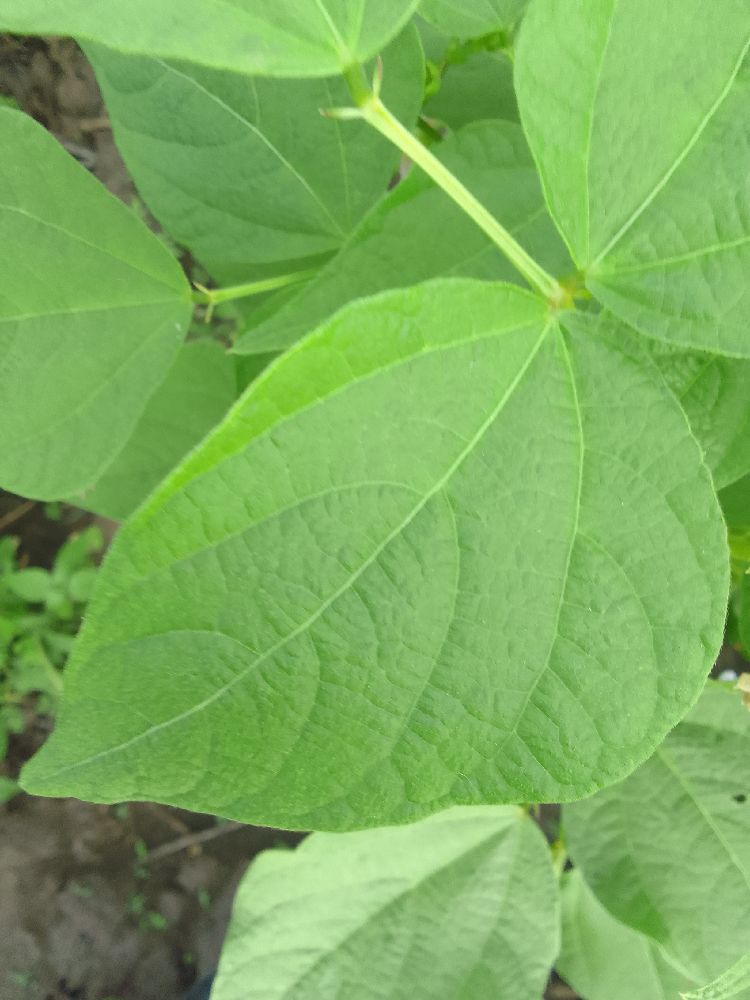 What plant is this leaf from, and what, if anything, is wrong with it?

common bean, healthy
